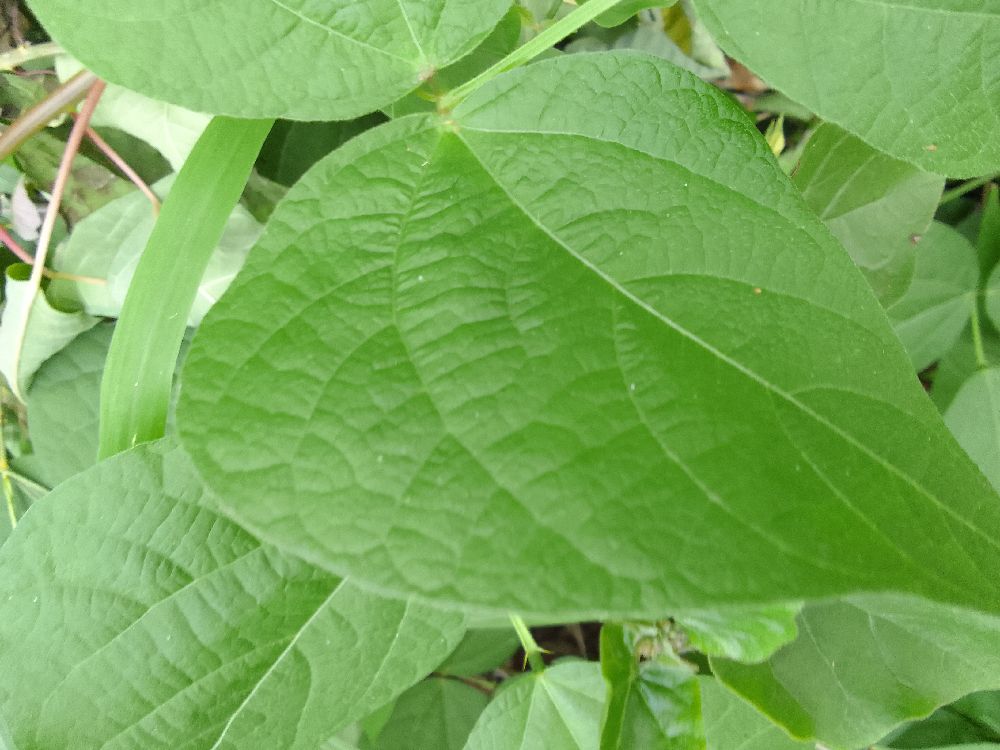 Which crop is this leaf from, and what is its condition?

common bean, healthy
